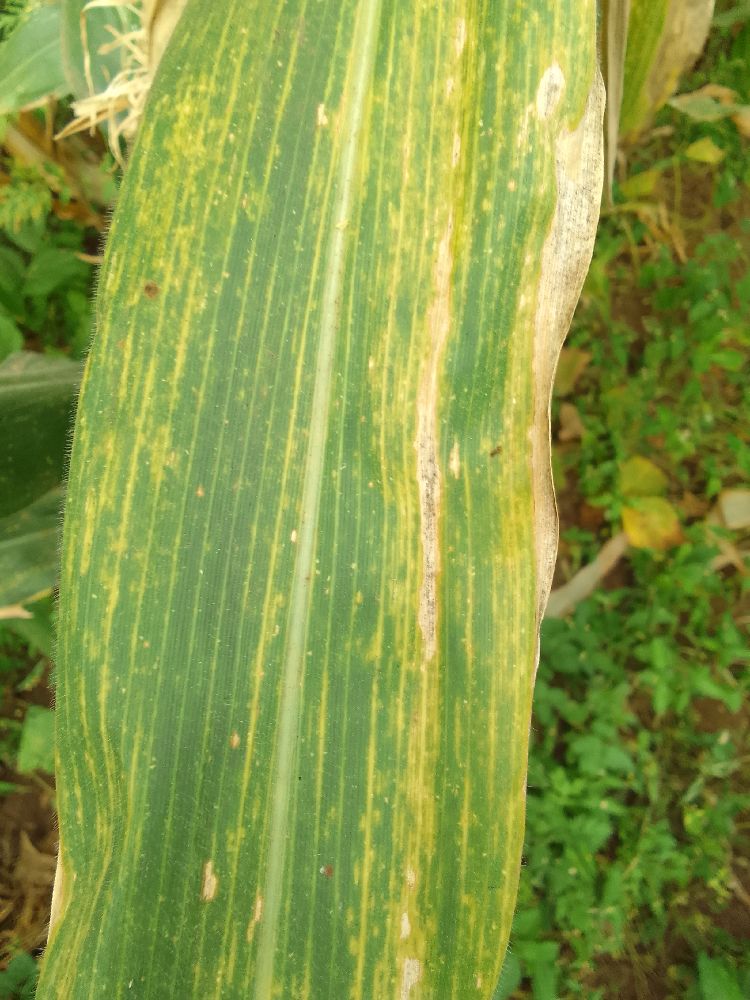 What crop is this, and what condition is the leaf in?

maize, maize lethal necrosis
